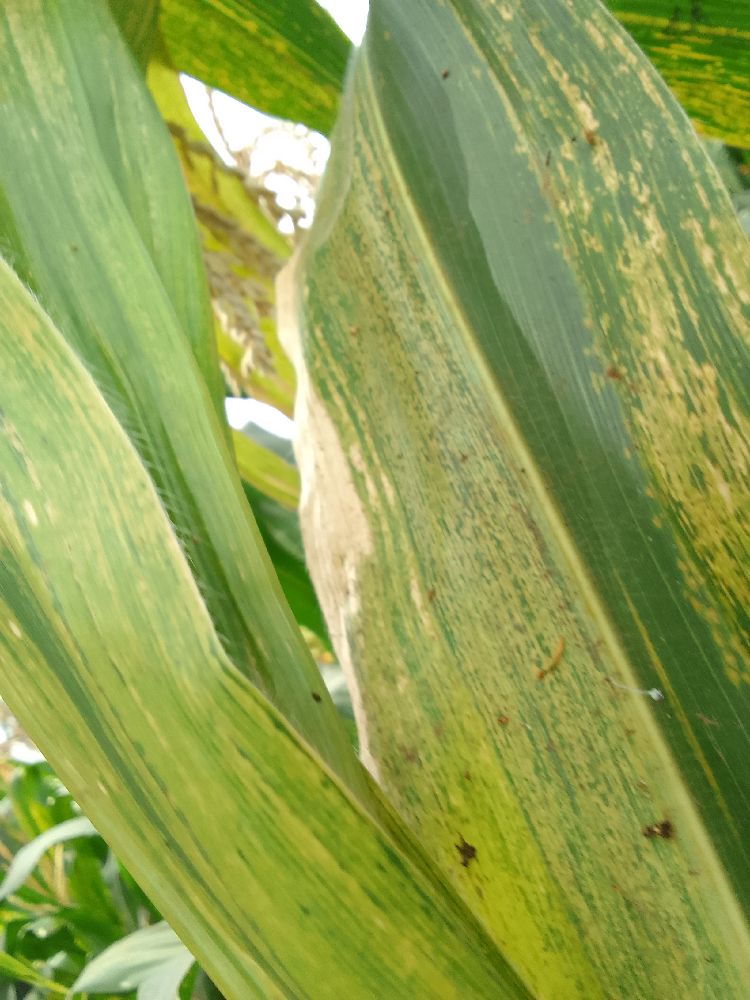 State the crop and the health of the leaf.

maize, maize lethal necrosis
